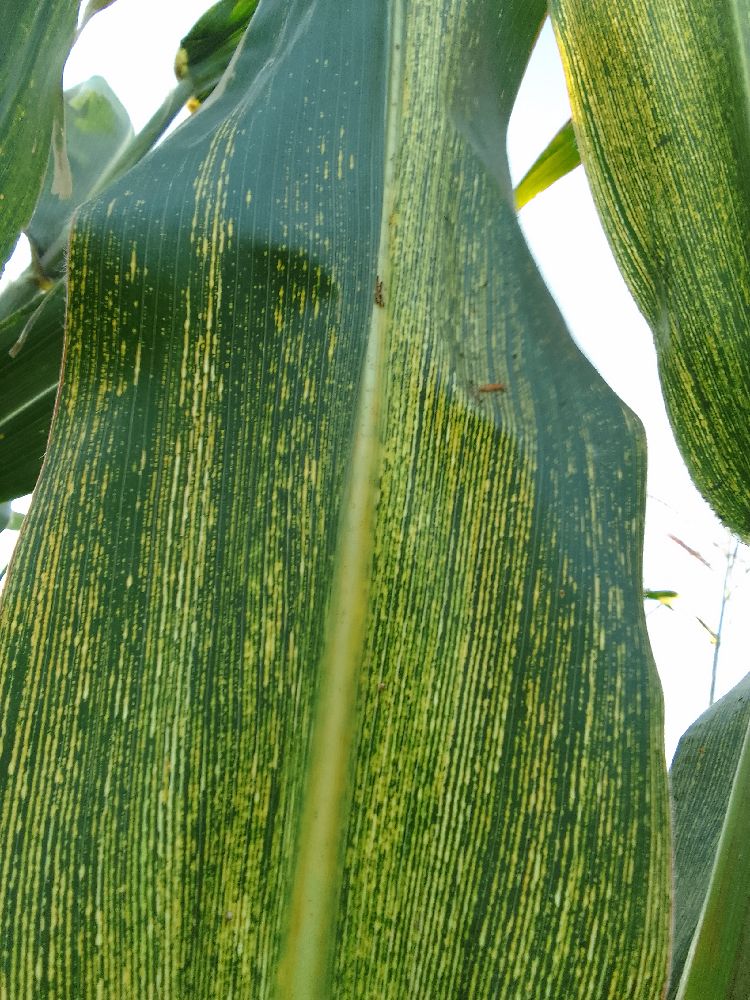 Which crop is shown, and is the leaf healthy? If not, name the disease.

maize, maize streak virus
